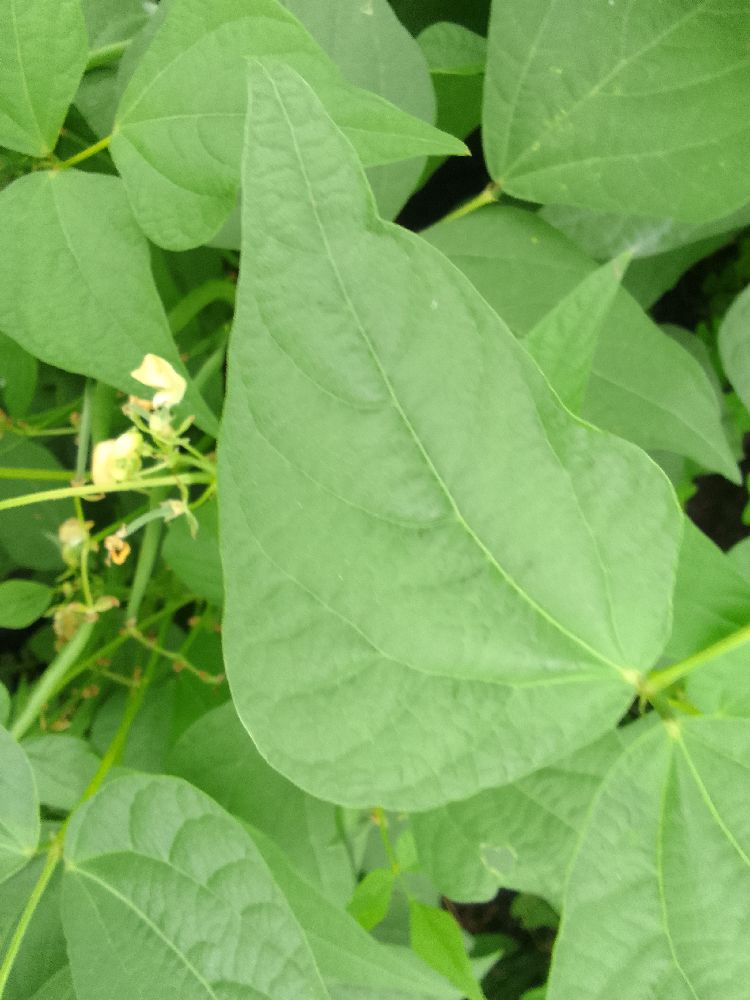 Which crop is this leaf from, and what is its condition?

common bean, healthy
